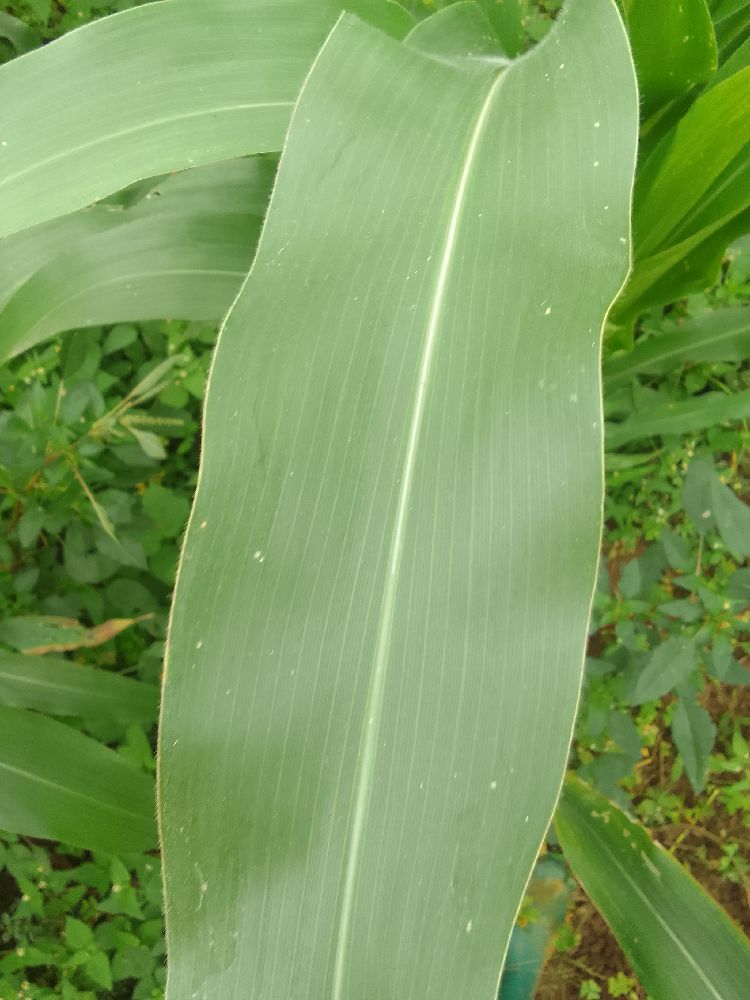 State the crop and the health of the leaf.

maize, healthy
